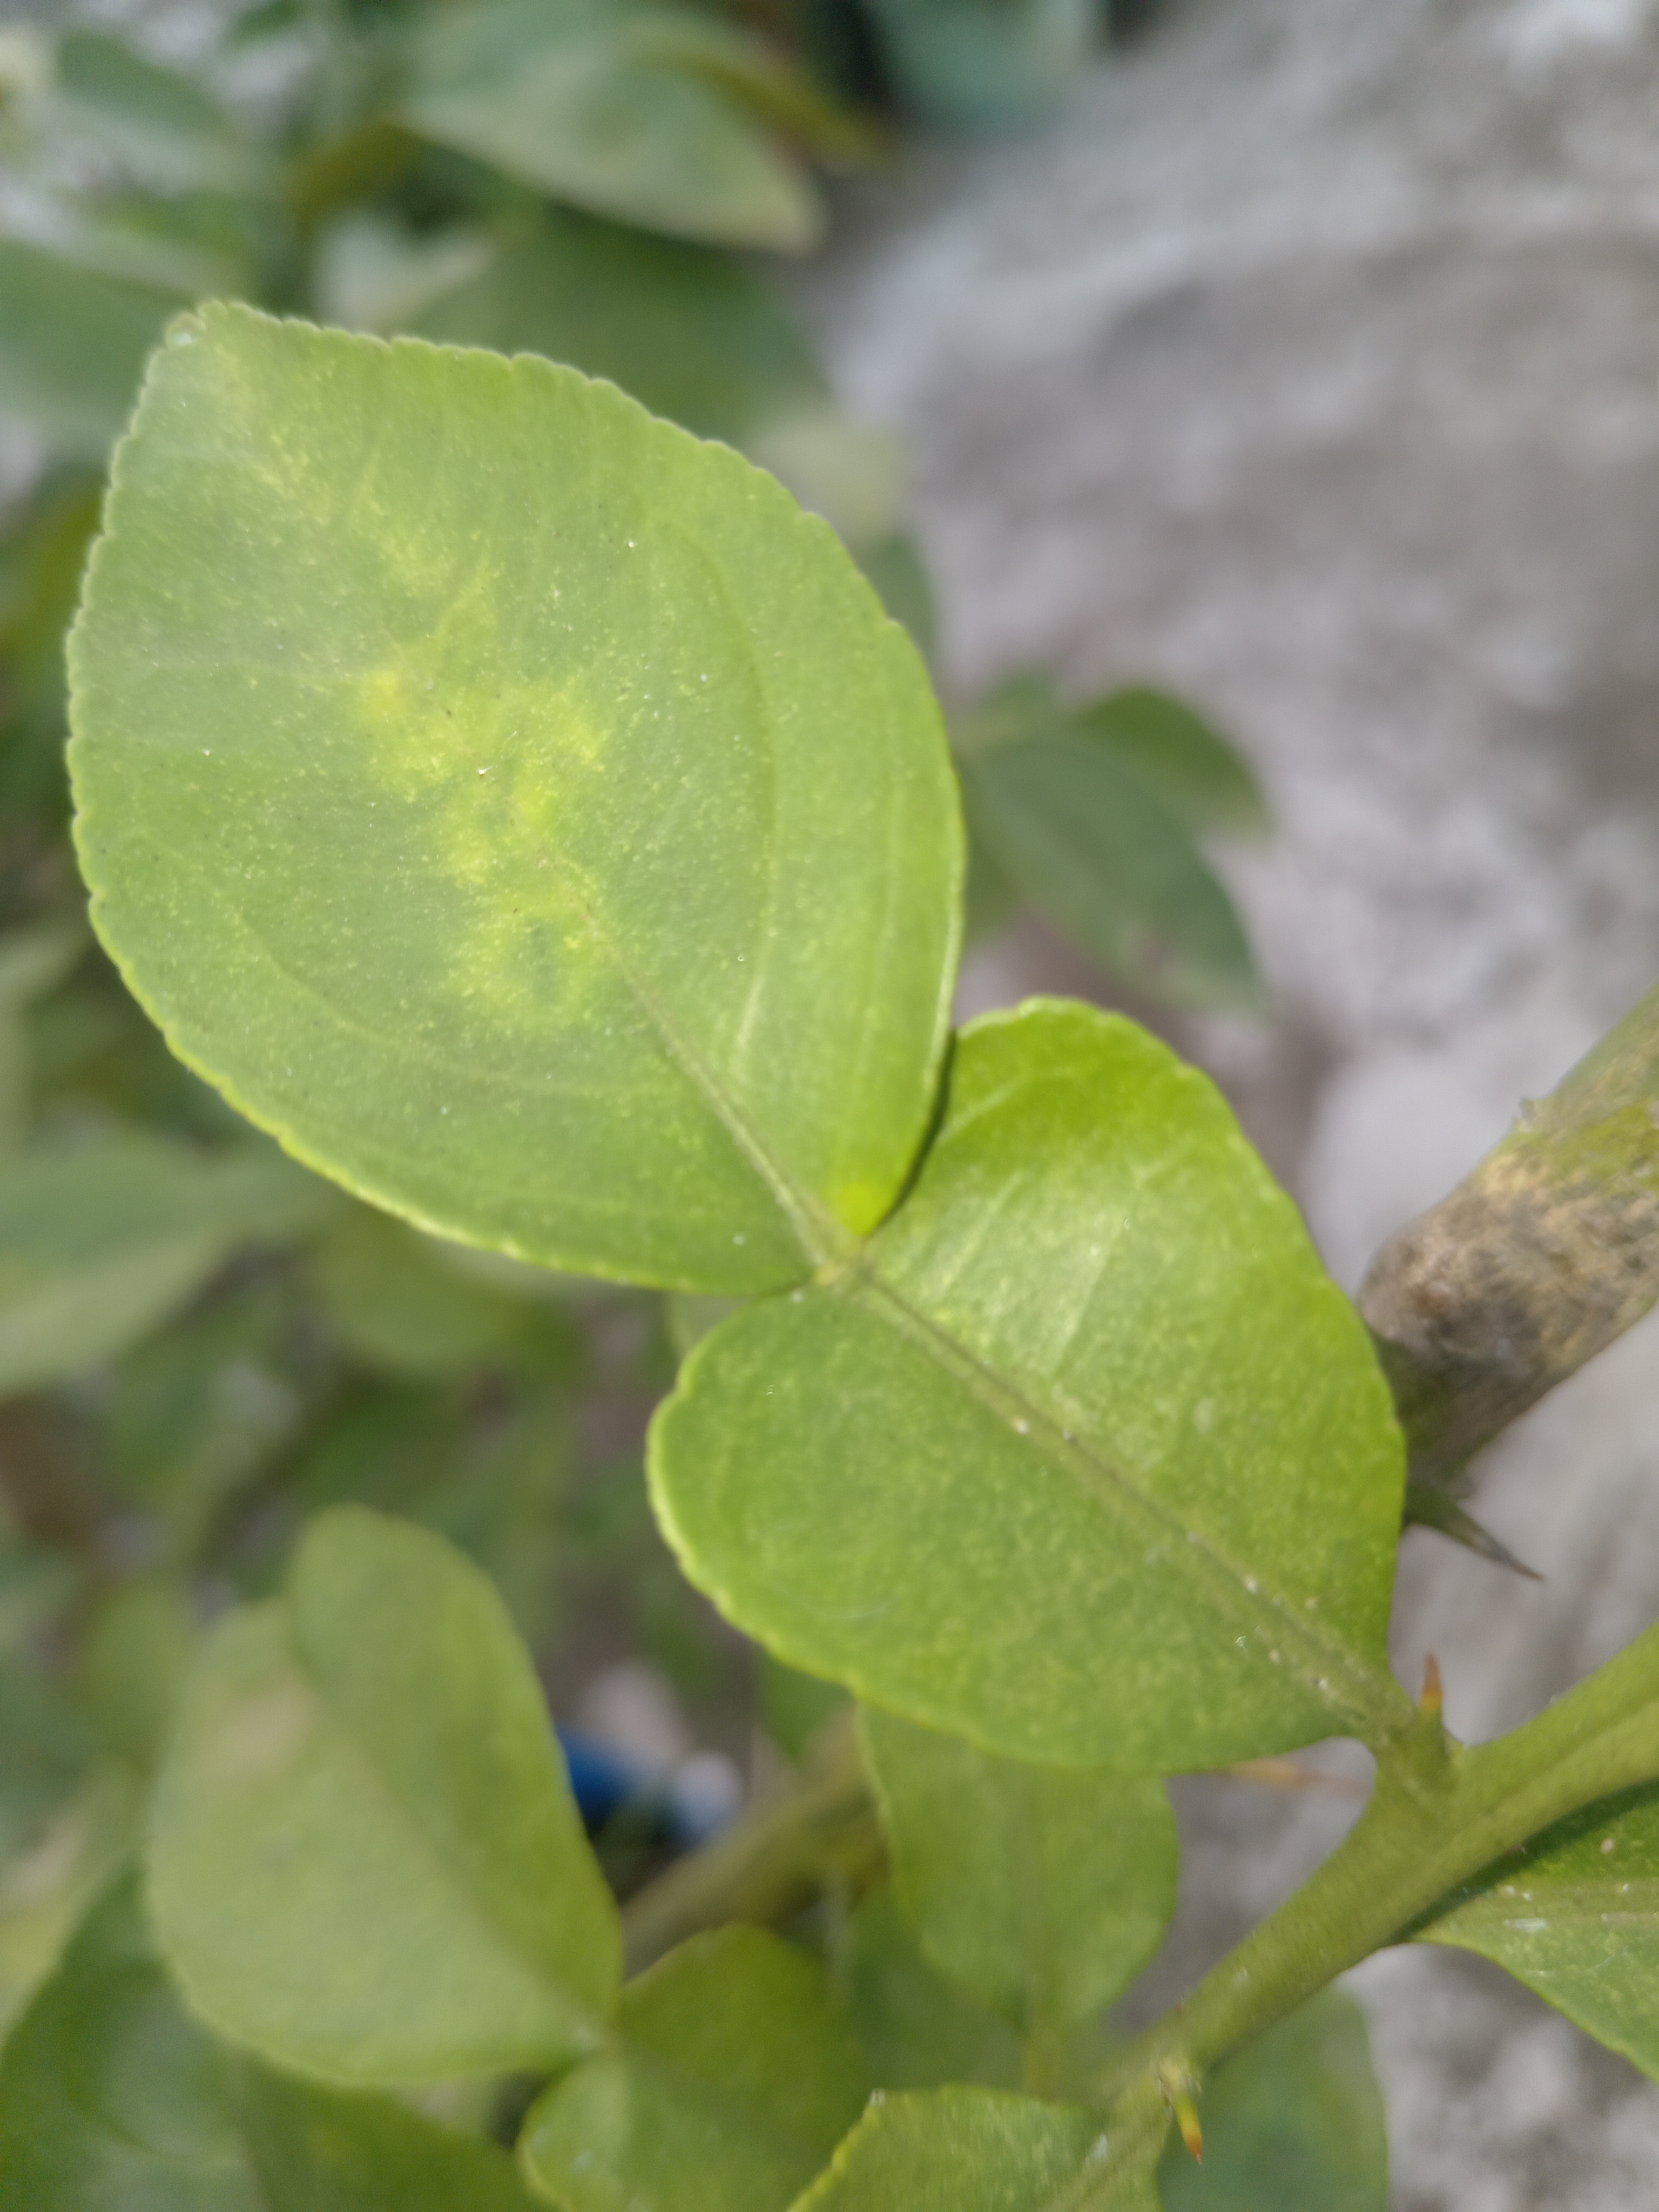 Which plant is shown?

lemon
